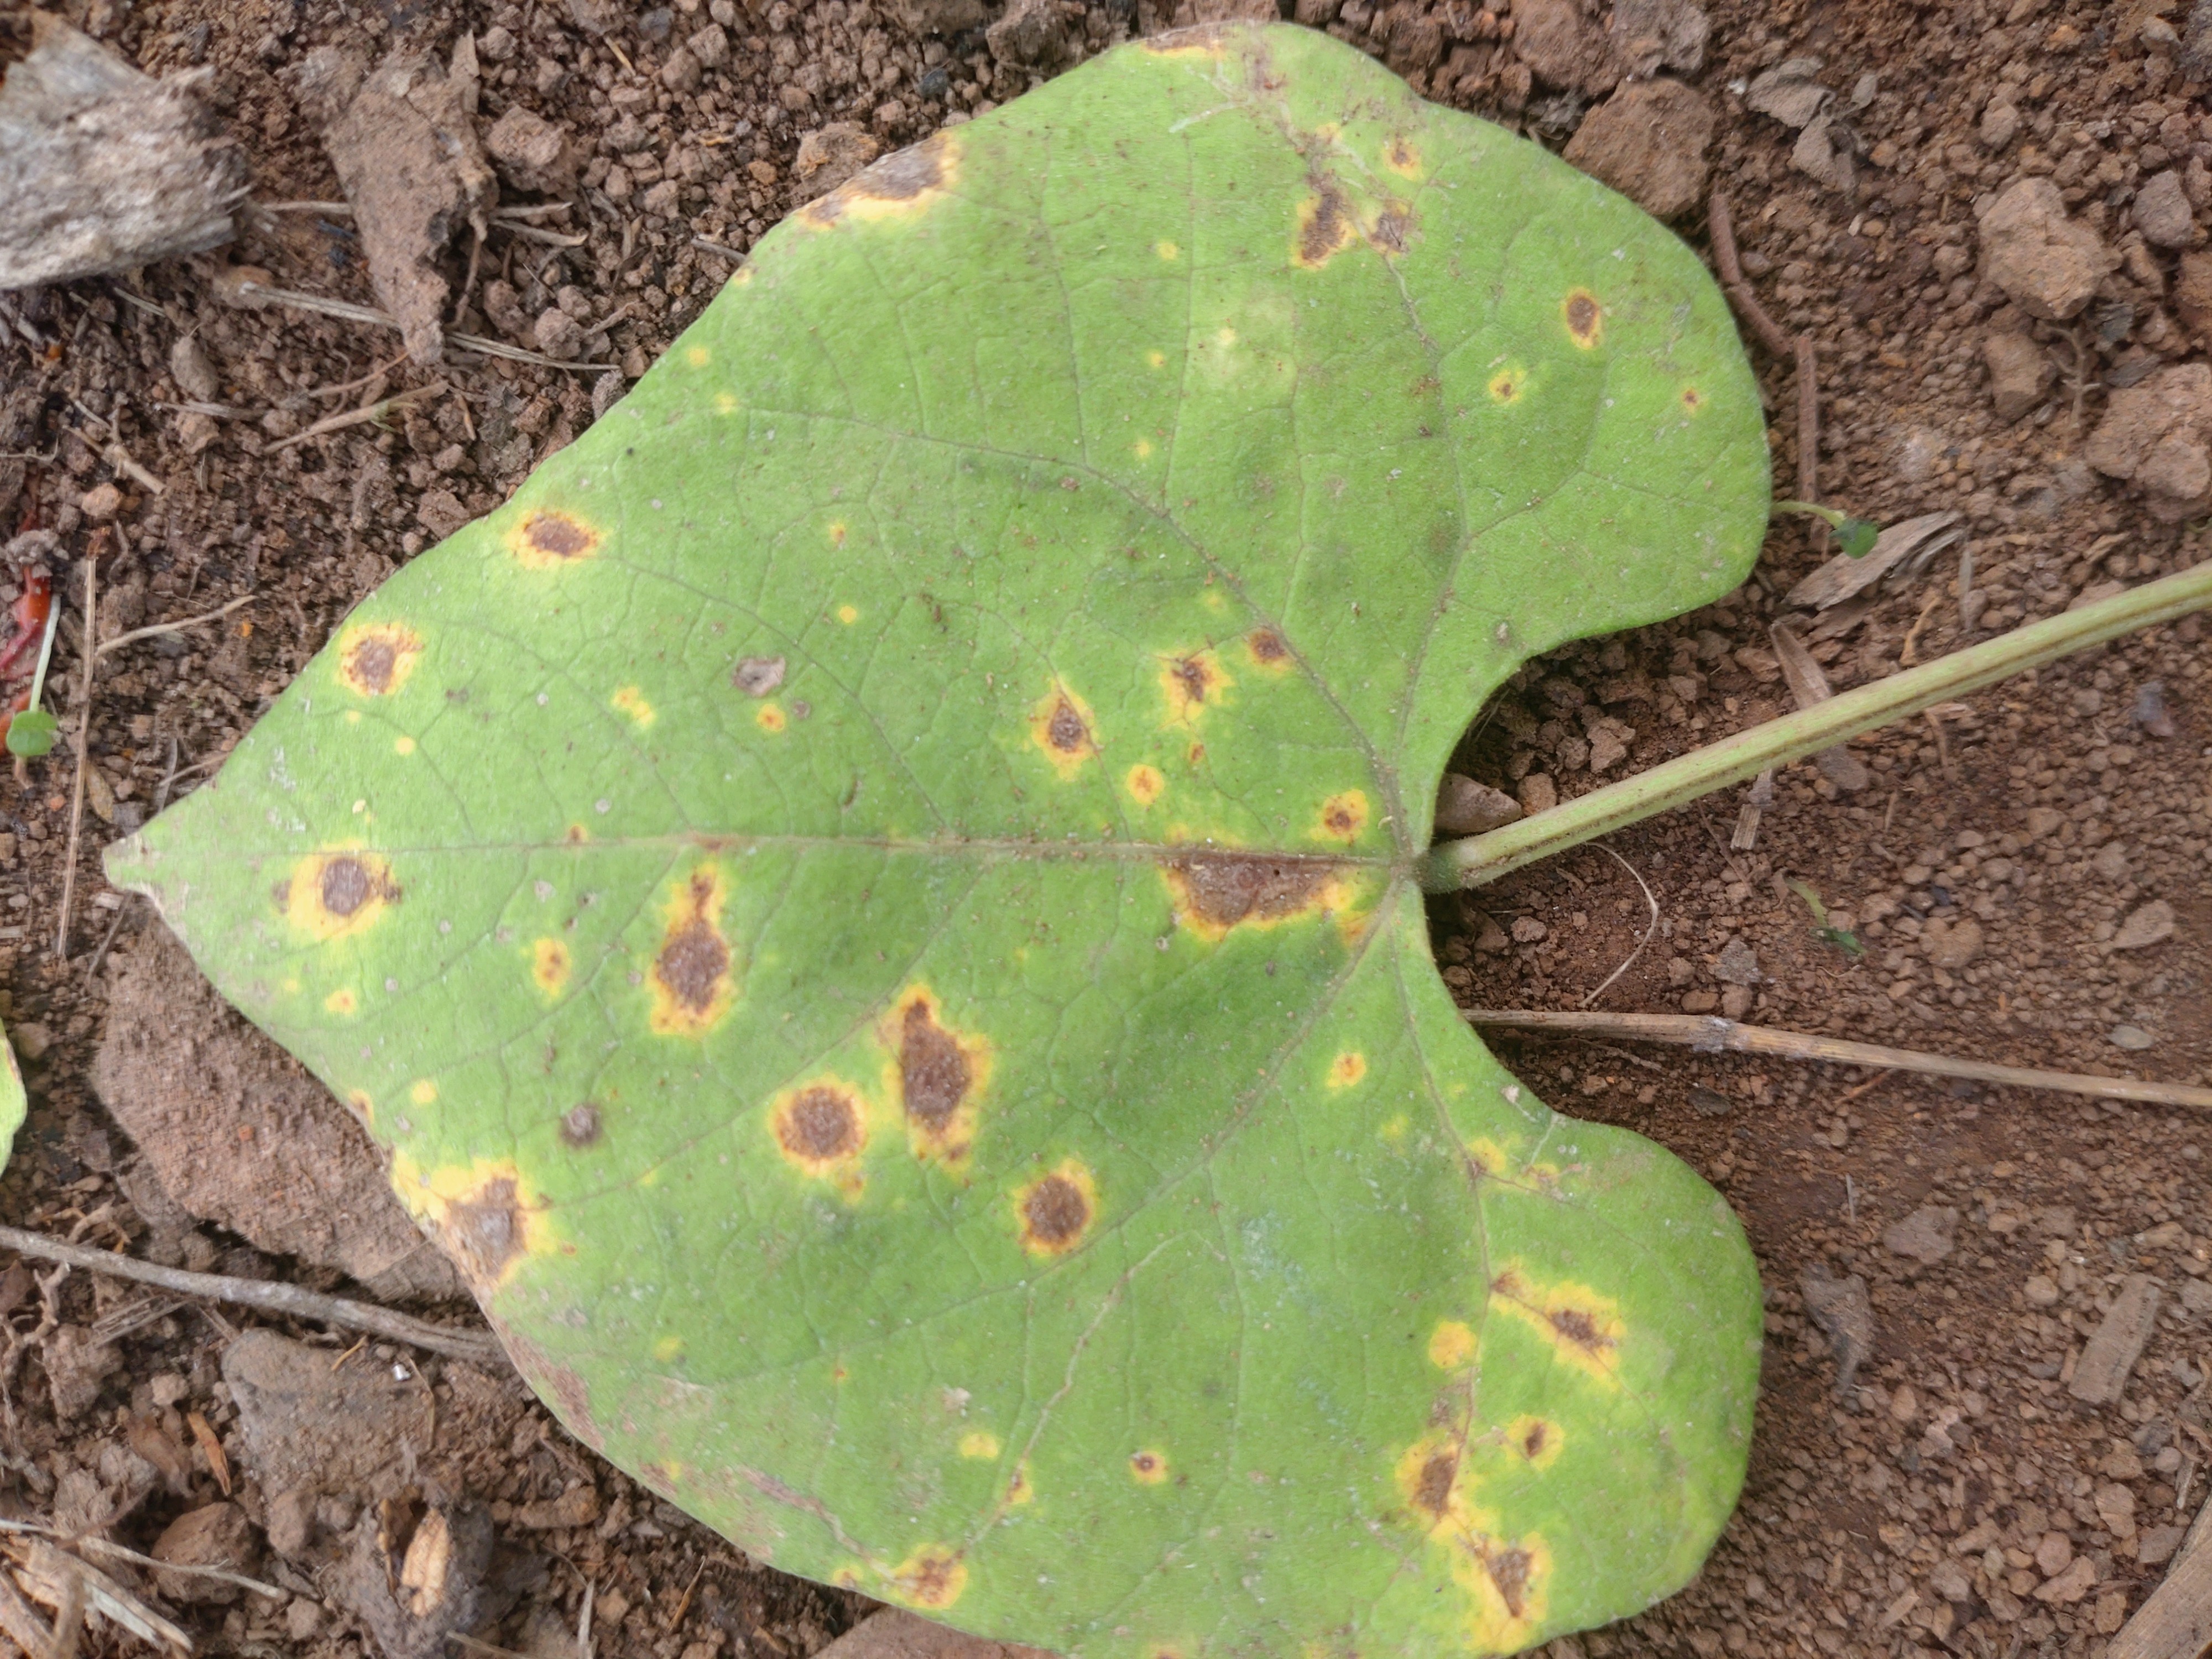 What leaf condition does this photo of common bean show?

rust
